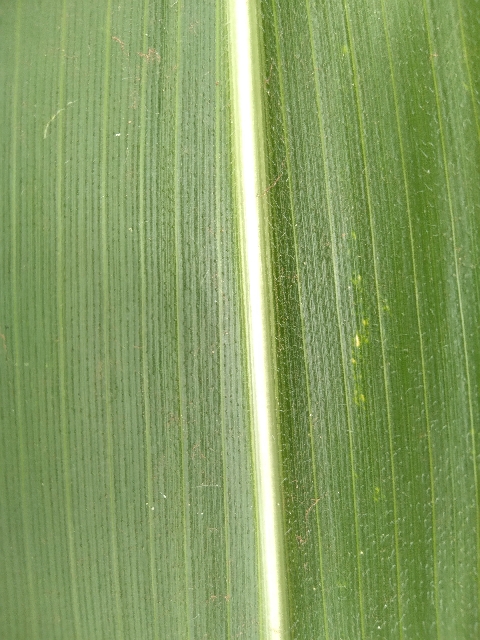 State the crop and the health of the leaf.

maize, healthy
